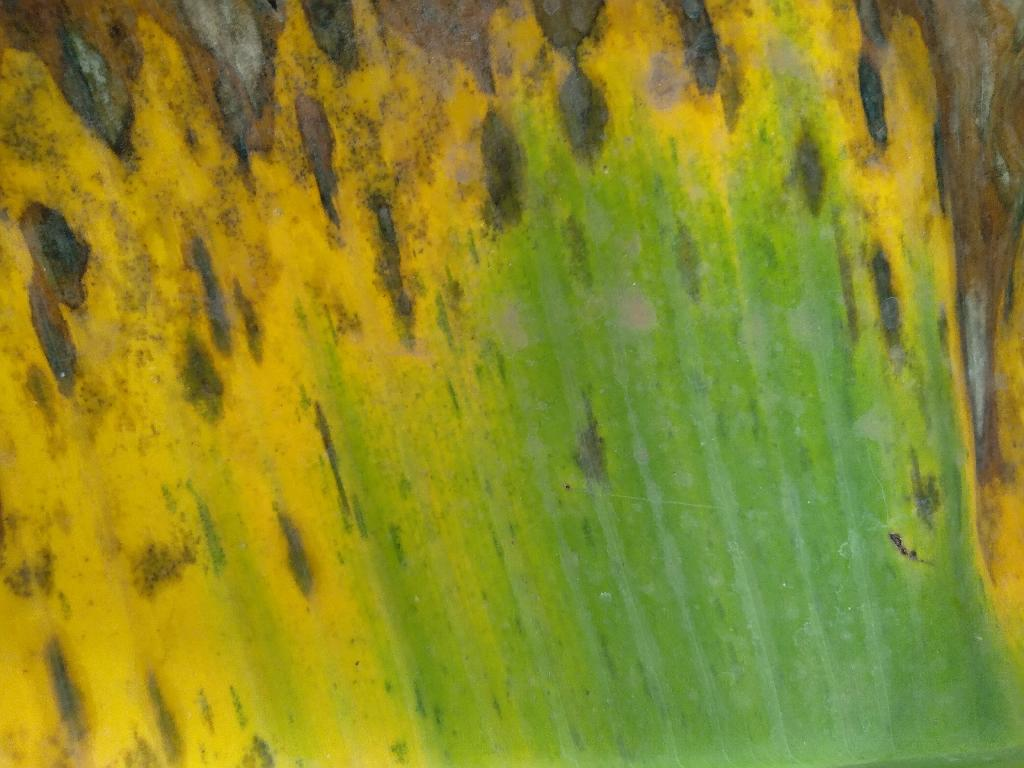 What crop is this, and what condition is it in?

banana, black sigatoka
